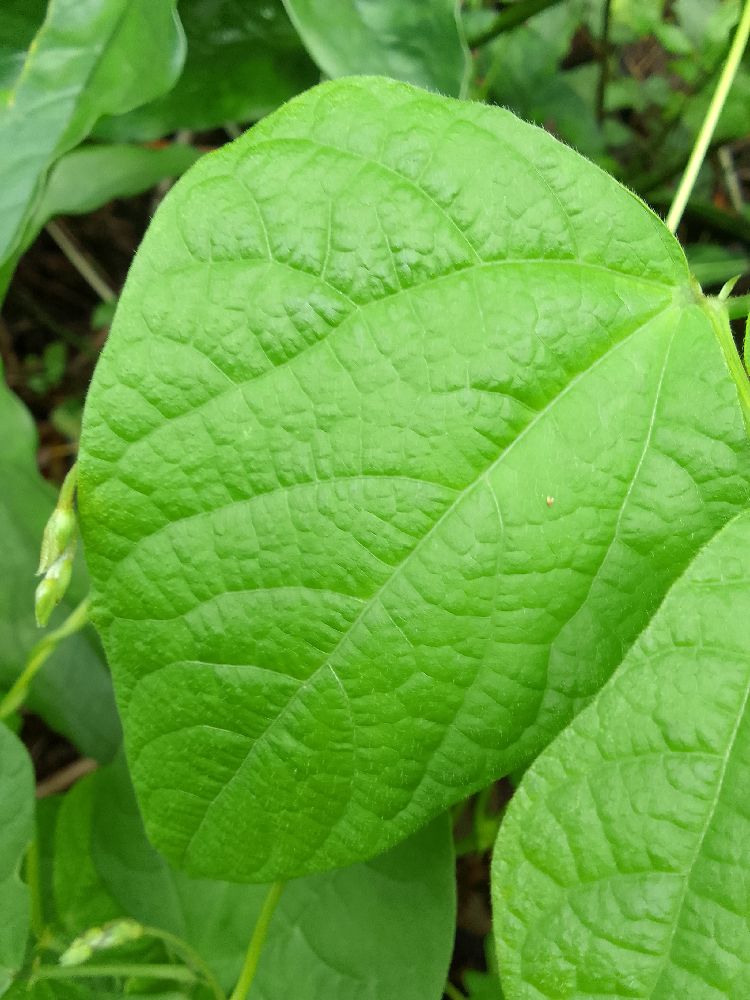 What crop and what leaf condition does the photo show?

common bean, healthy
